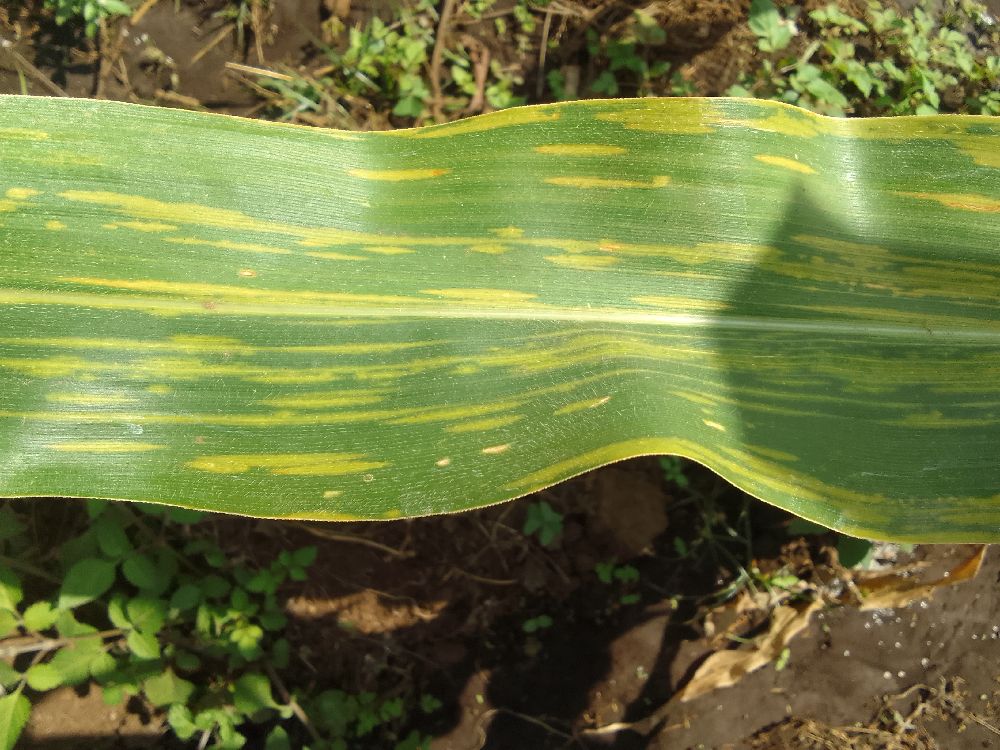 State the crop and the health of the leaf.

maize, maize lethal necrosis
